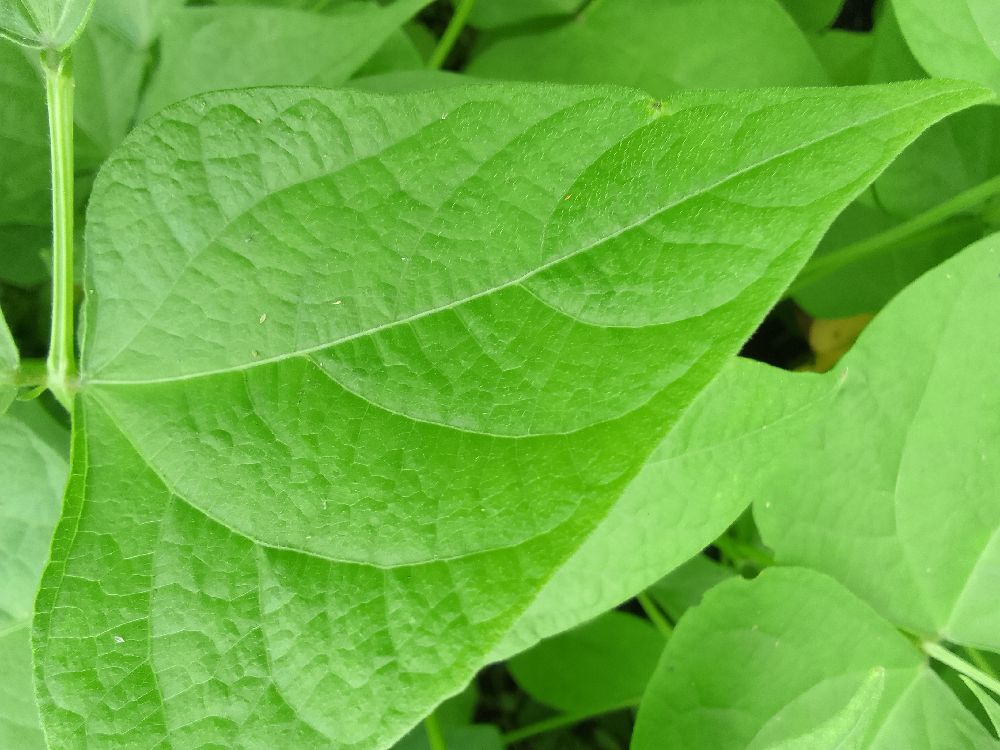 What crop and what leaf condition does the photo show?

common bean, healthy
